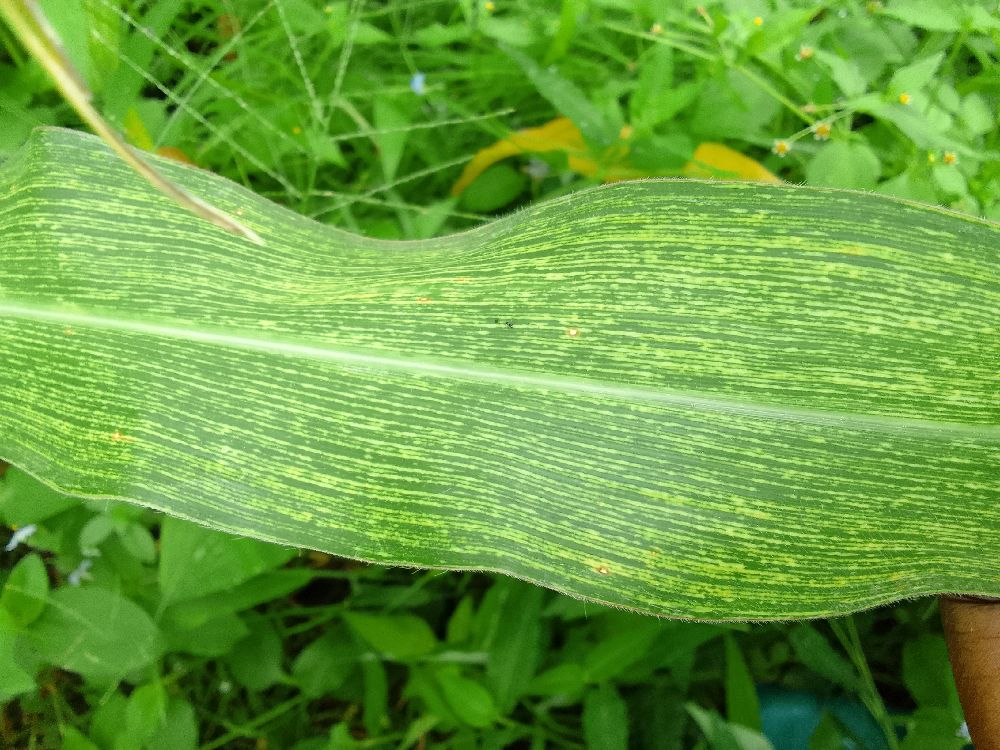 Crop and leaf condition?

maize, maize streak virus
